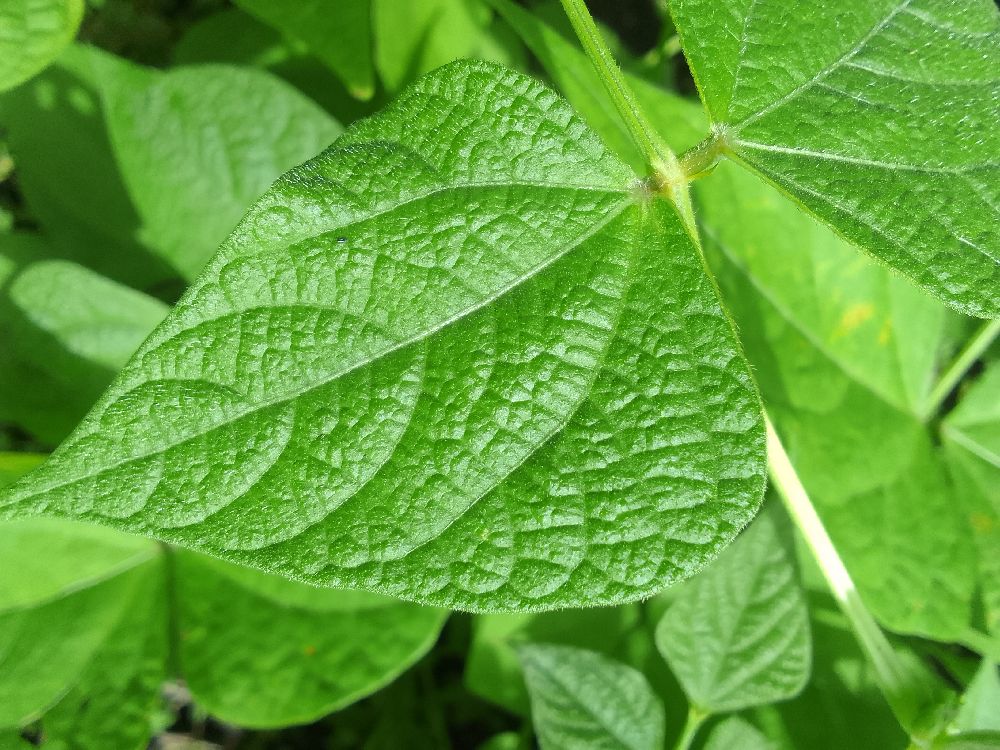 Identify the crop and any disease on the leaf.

common bean, healthy
